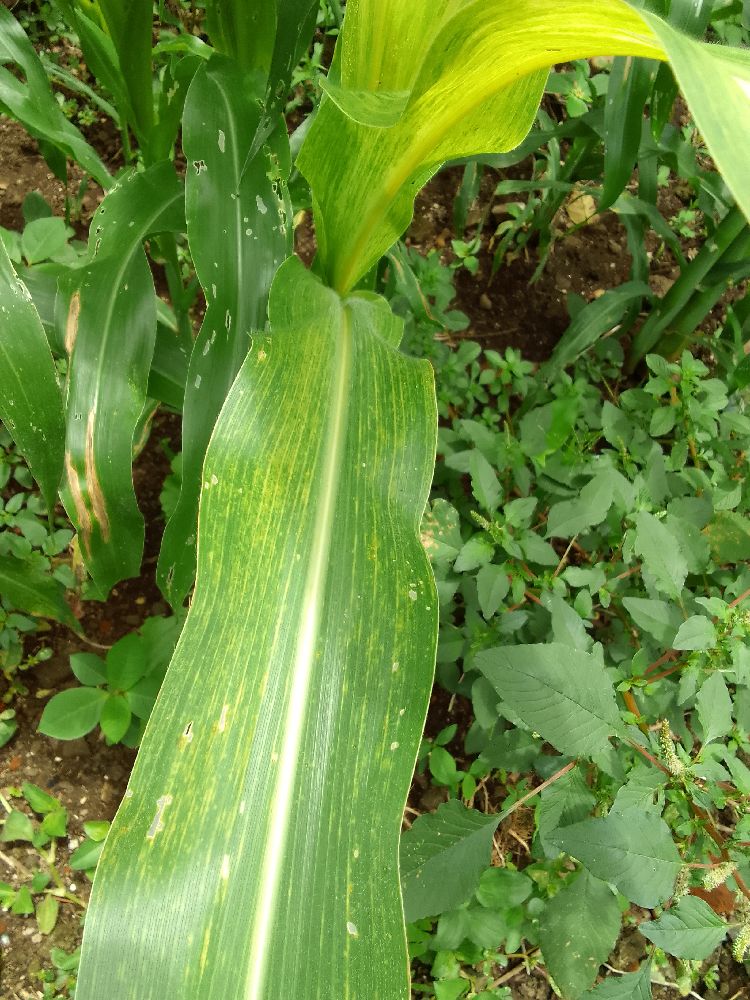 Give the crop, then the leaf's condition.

maize, maize lethal necrosis
